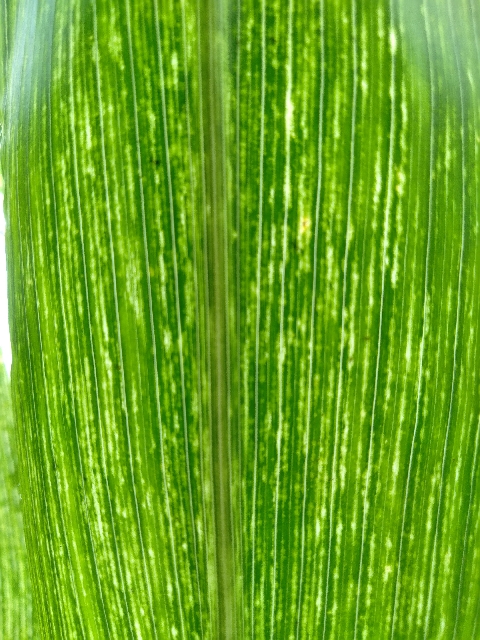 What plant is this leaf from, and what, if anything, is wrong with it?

maize, maize streak virus
